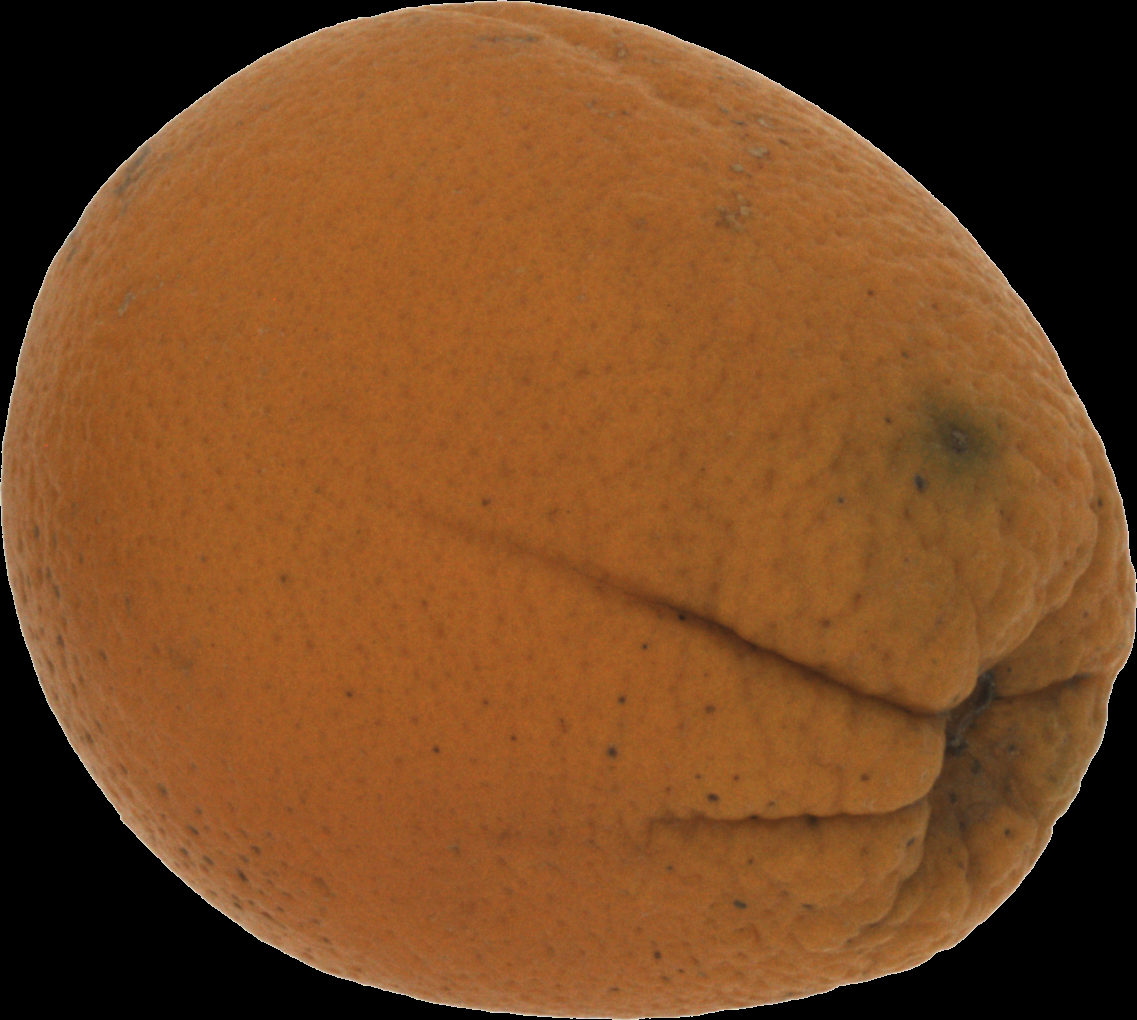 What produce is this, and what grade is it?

orange, bad
